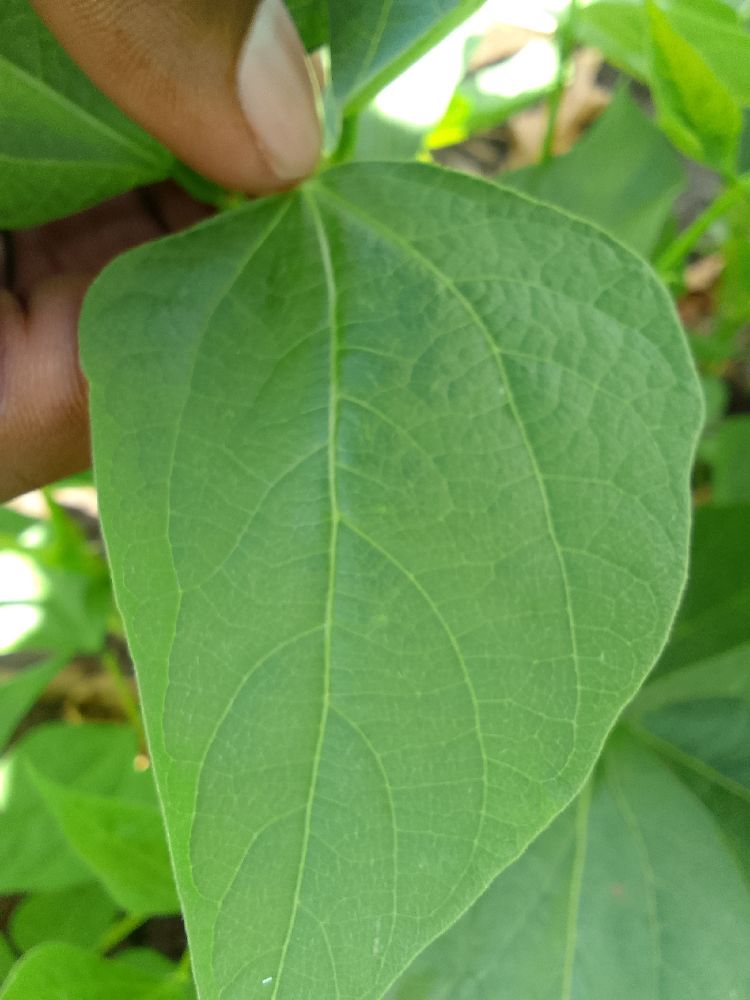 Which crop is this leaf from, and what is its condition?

common bean, healthy
